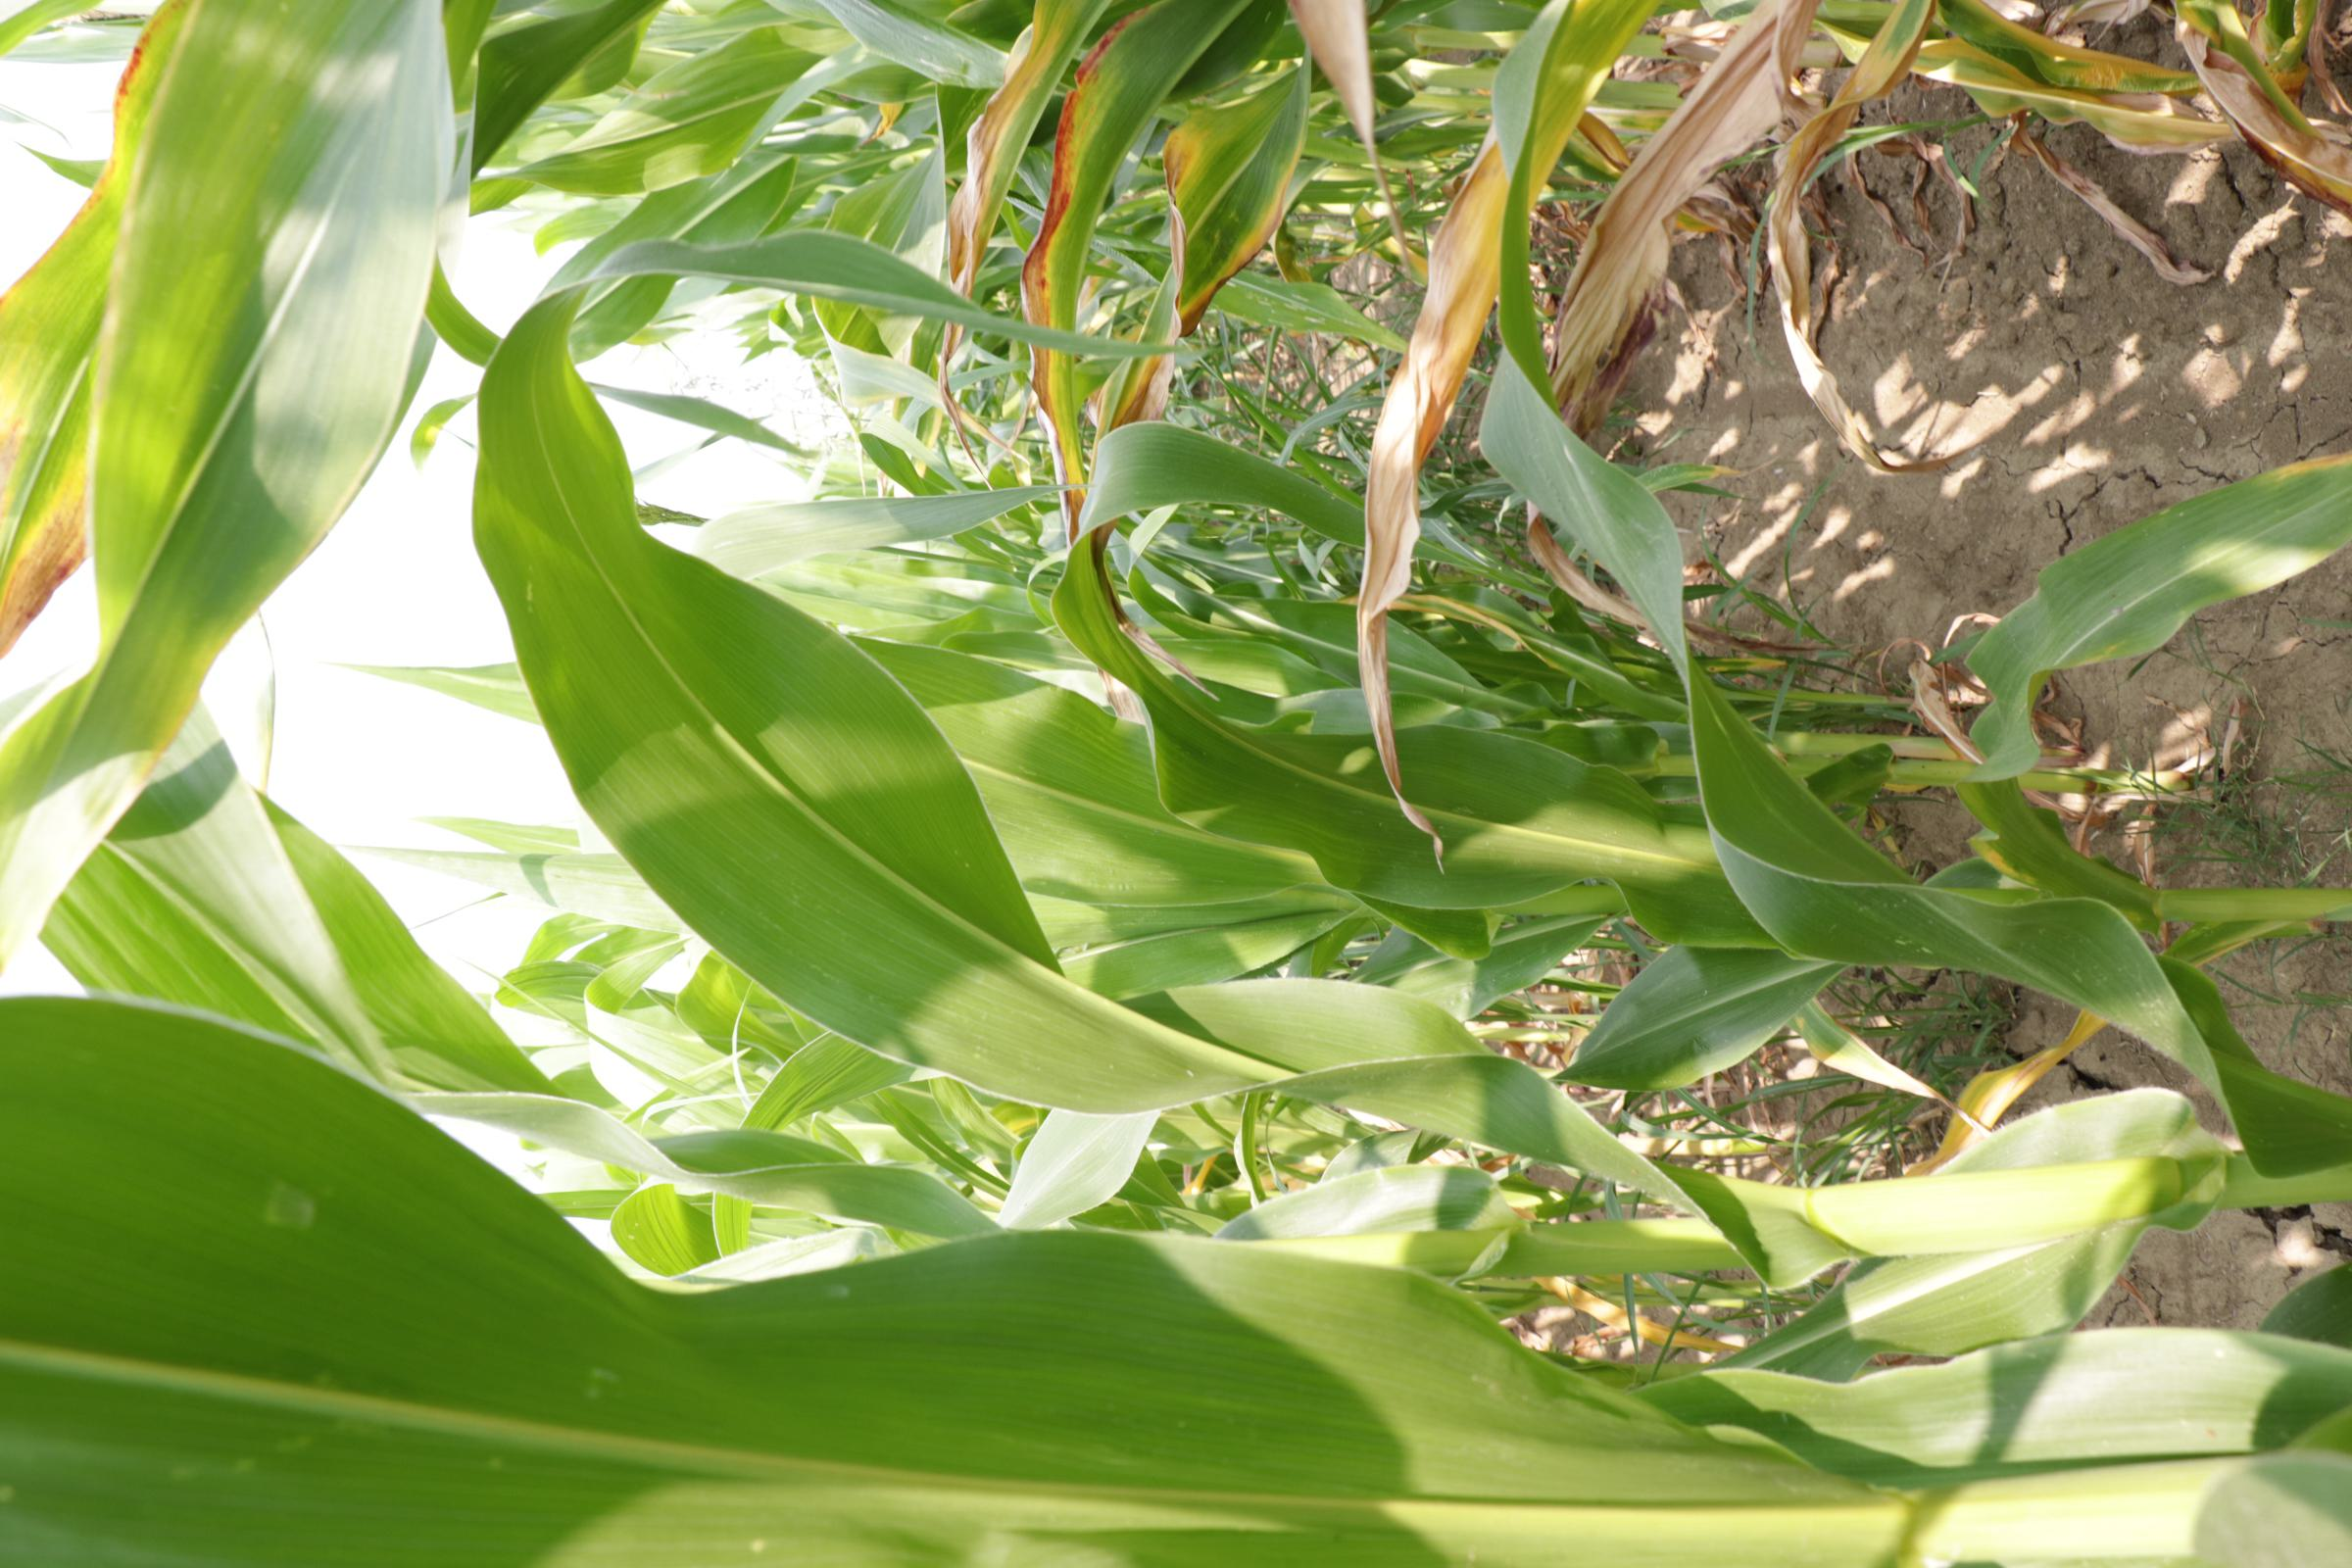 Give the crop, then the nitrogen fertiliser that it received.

maize, full nitrogen fertilisation
